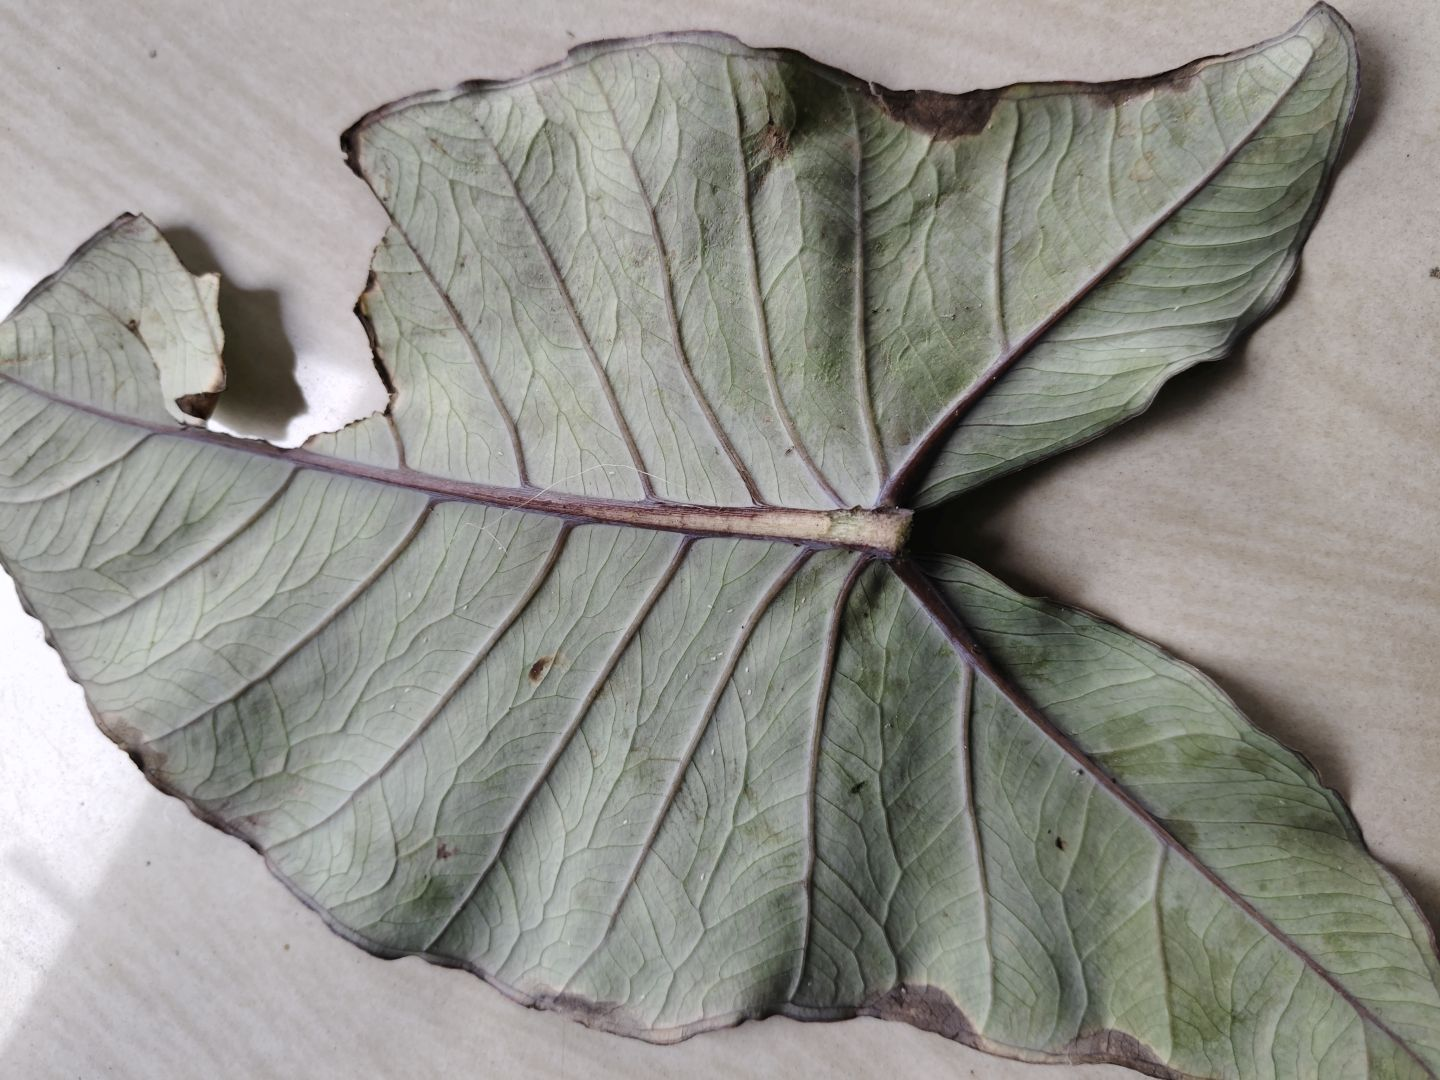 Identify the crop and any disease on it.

taro, leaf blight
